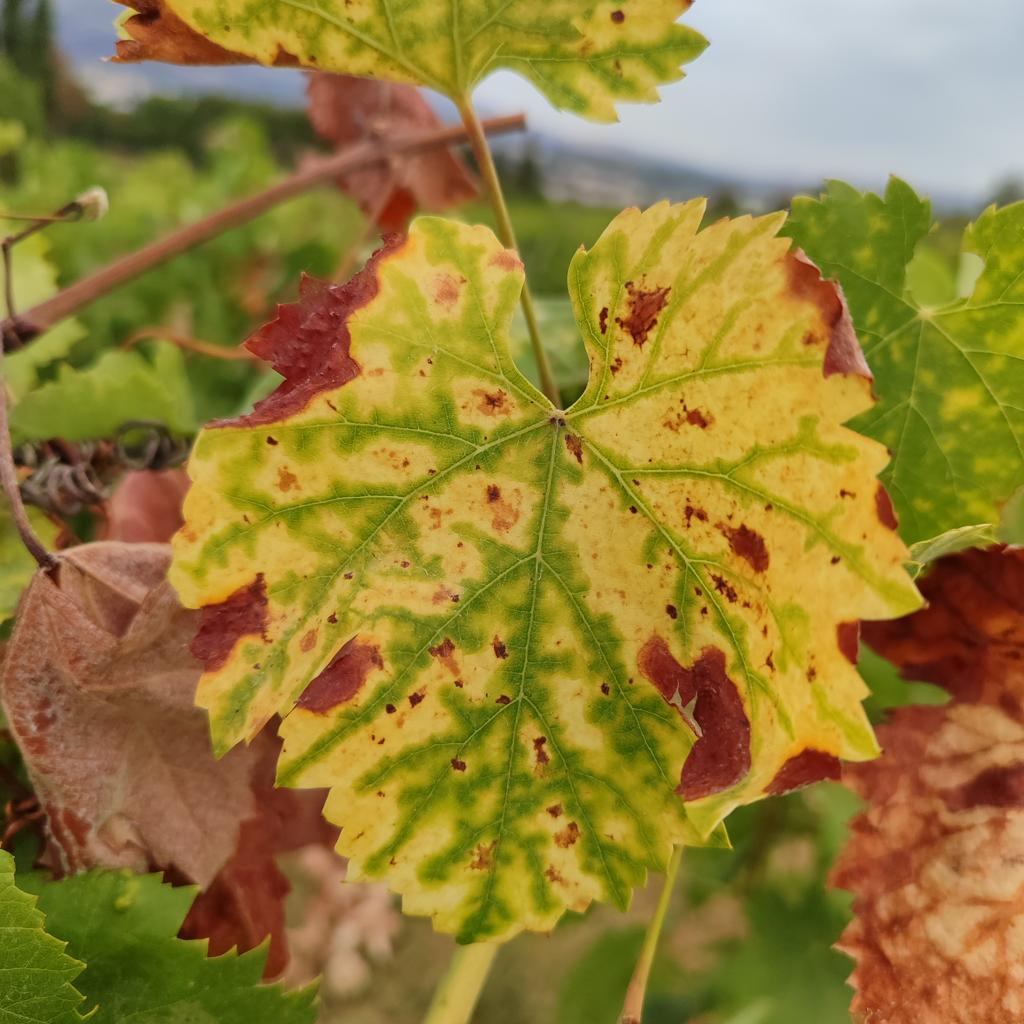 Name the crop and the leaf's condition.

grapevine, esca complex
